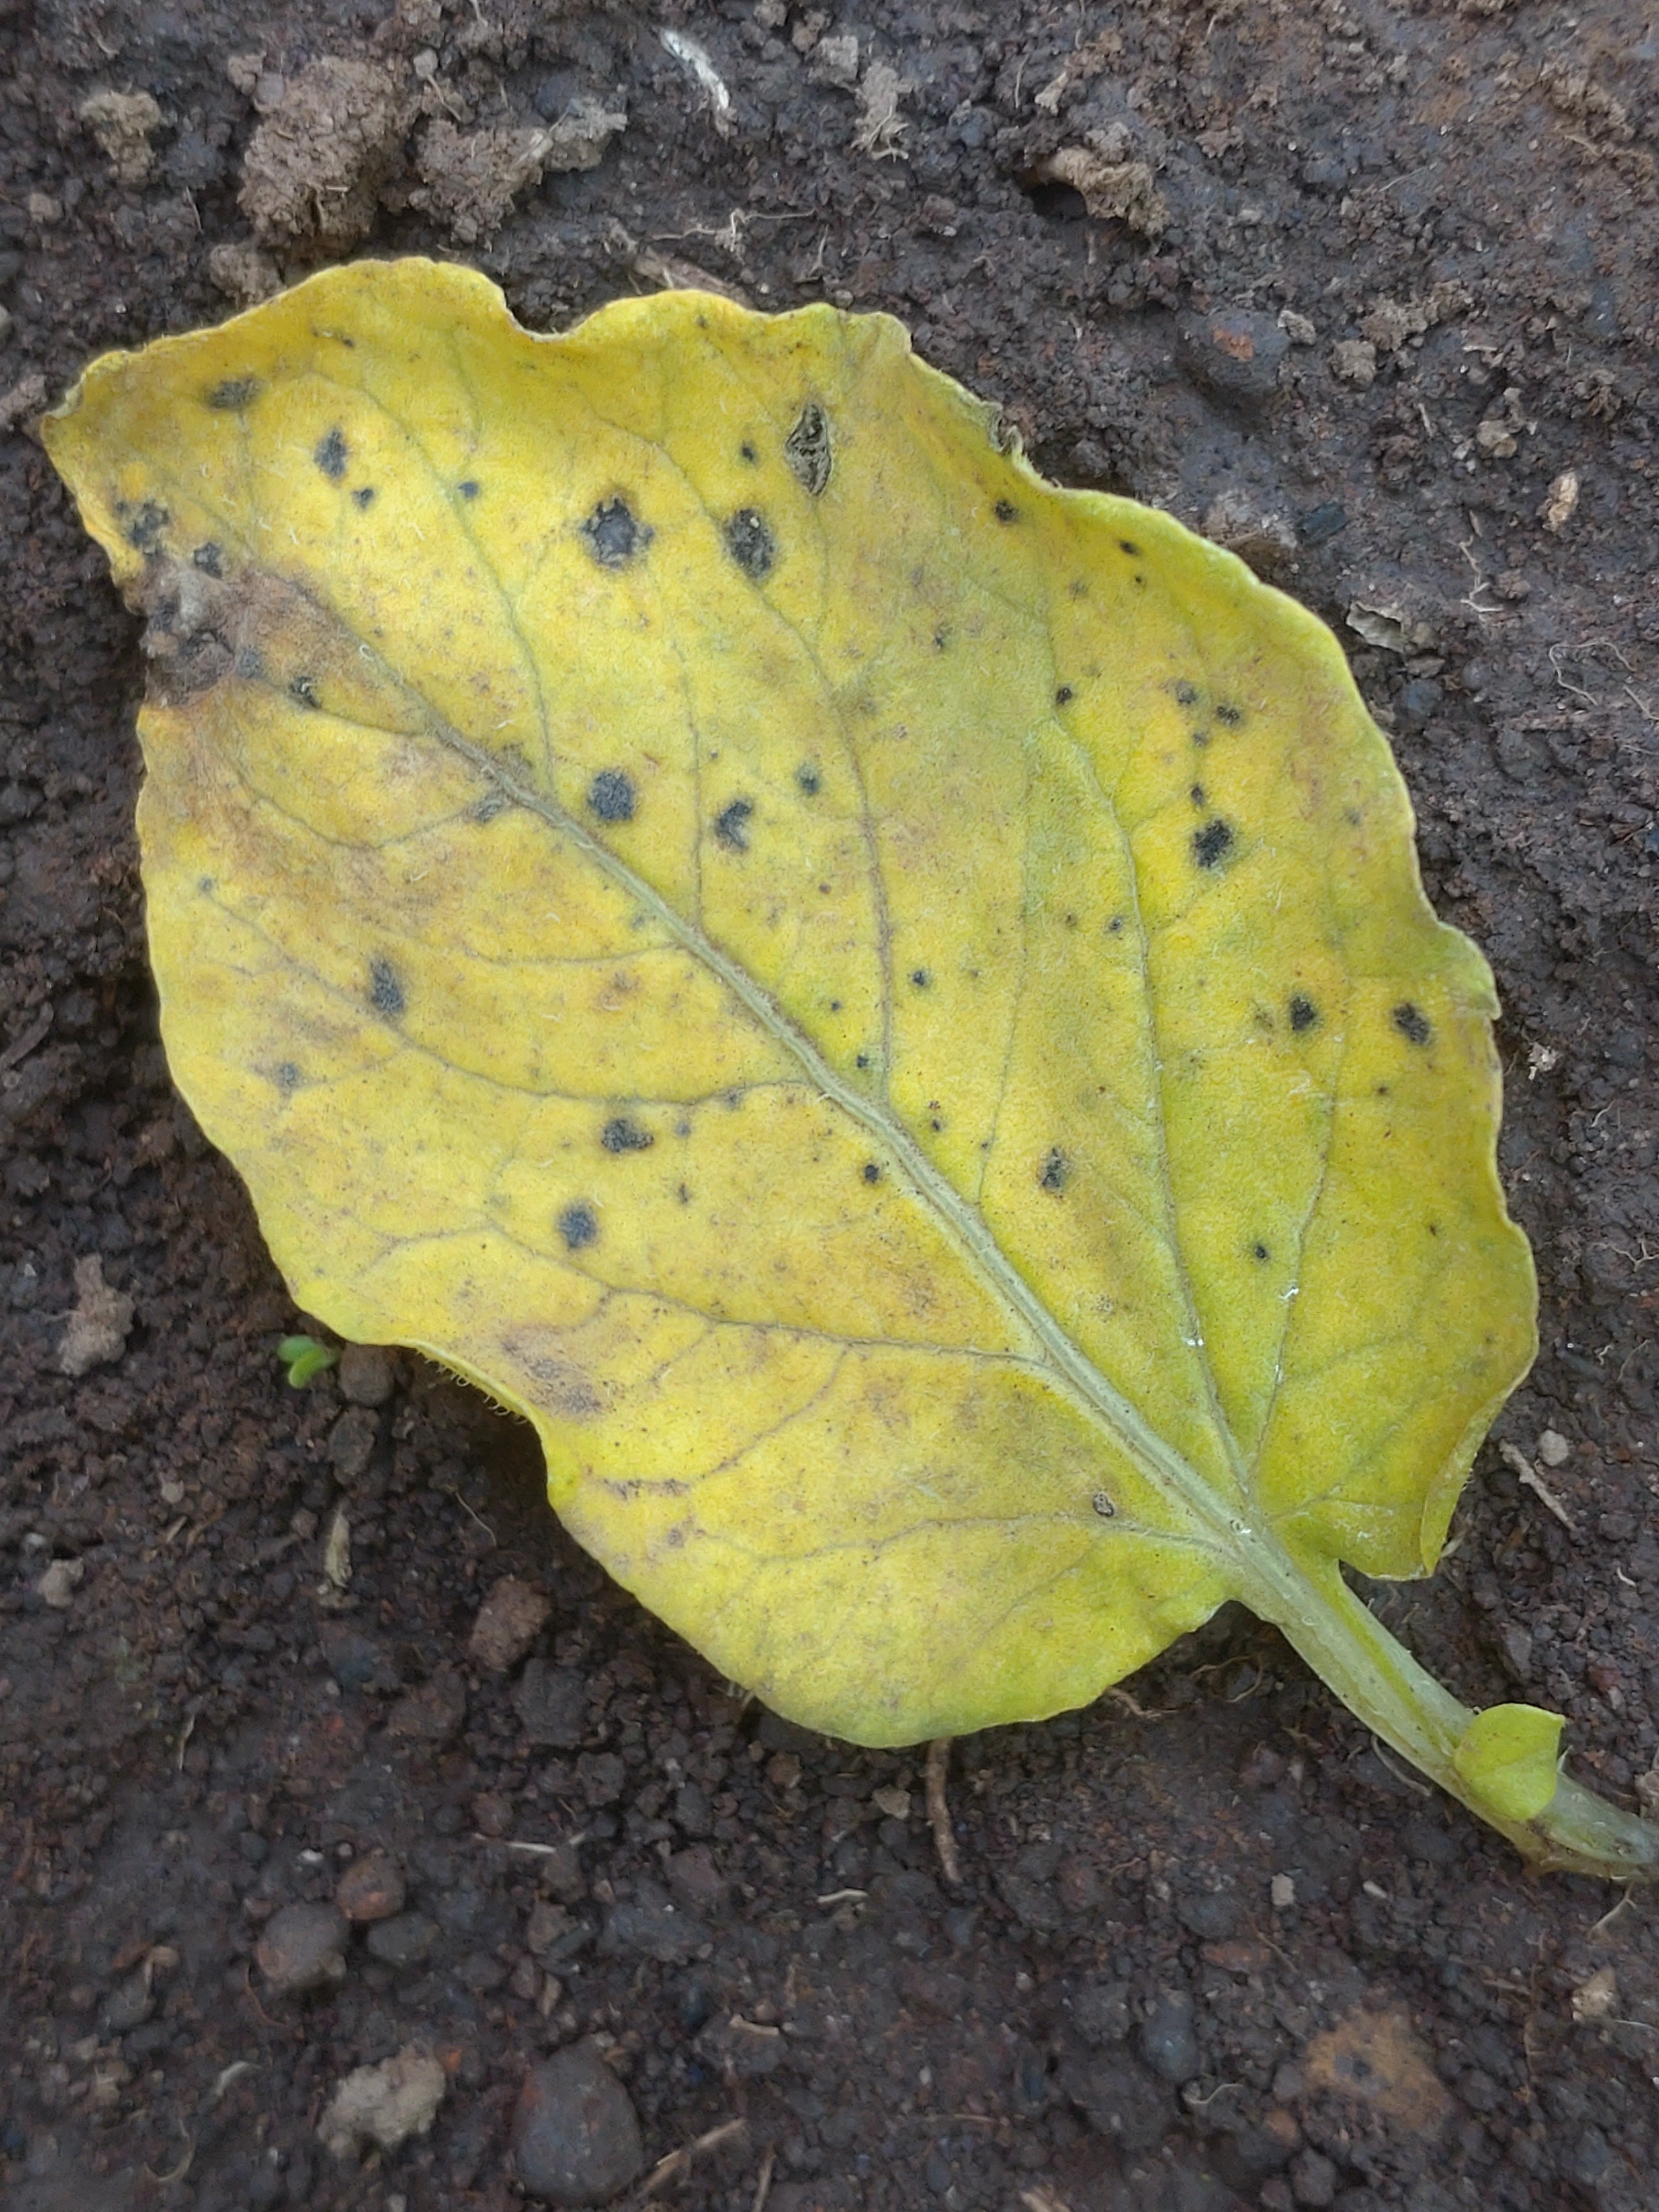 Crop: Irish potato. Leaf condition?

late blight
